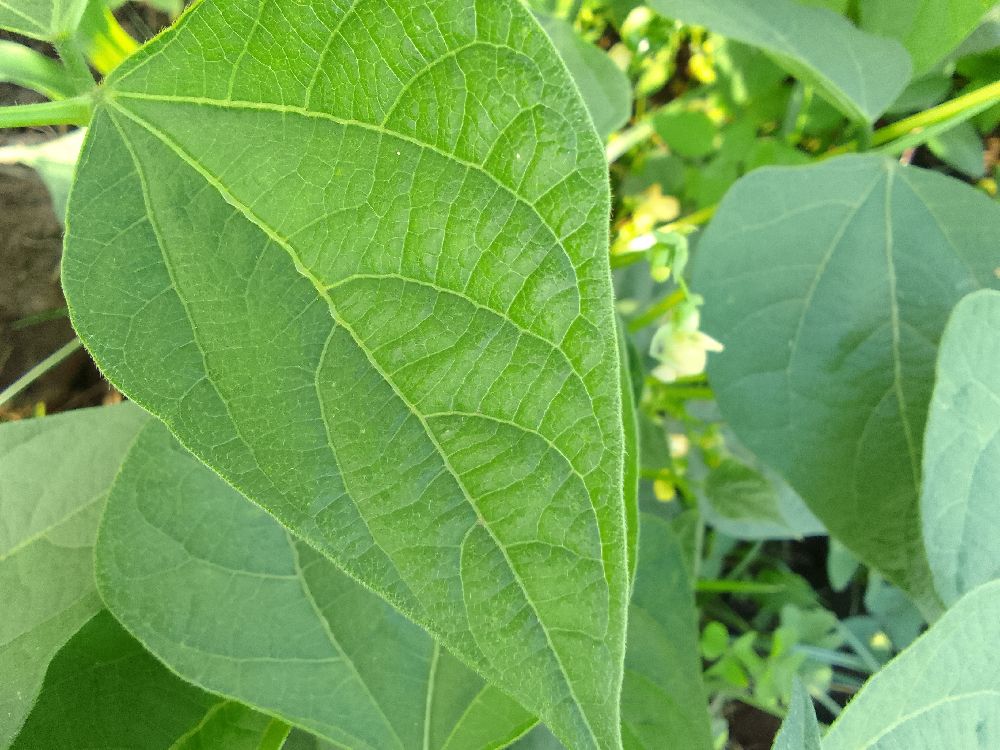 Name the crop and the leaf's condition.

common bean, healthy
